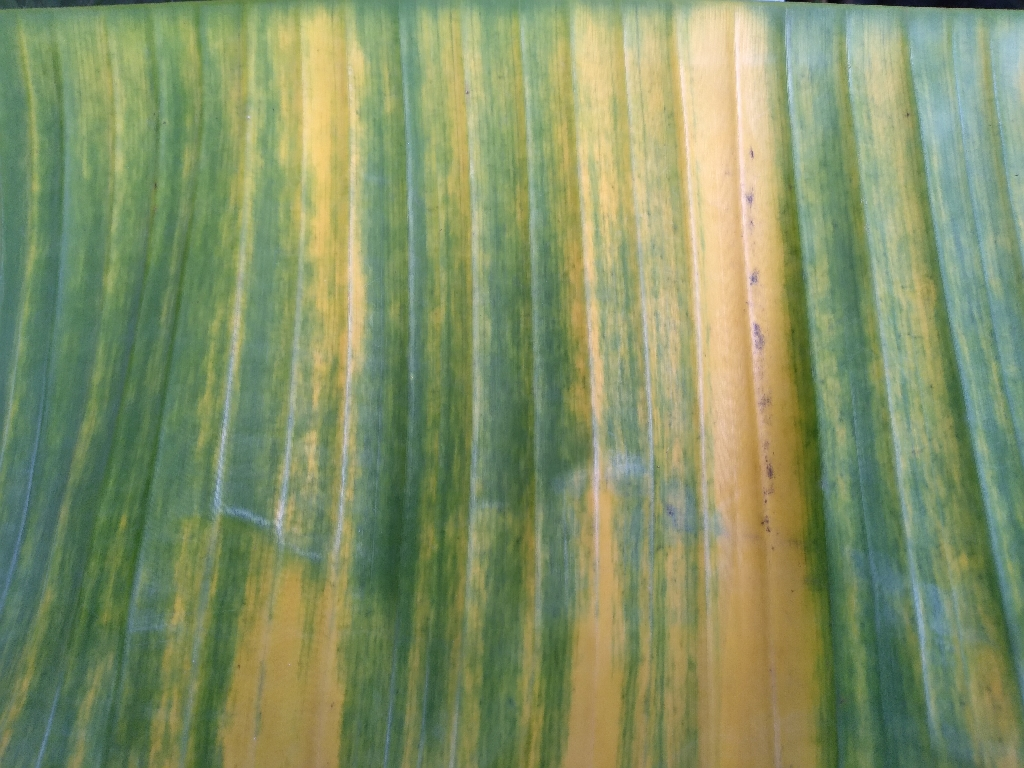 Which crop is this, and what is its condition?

banana, fusarium wilt race 1
